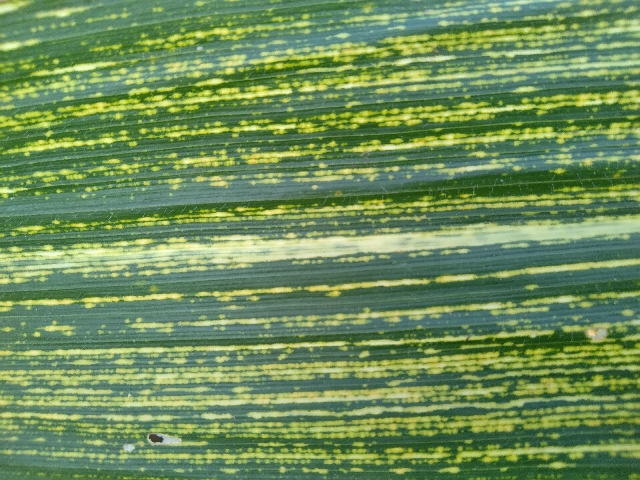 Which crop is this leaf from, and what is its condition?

maize, maize streak virus
